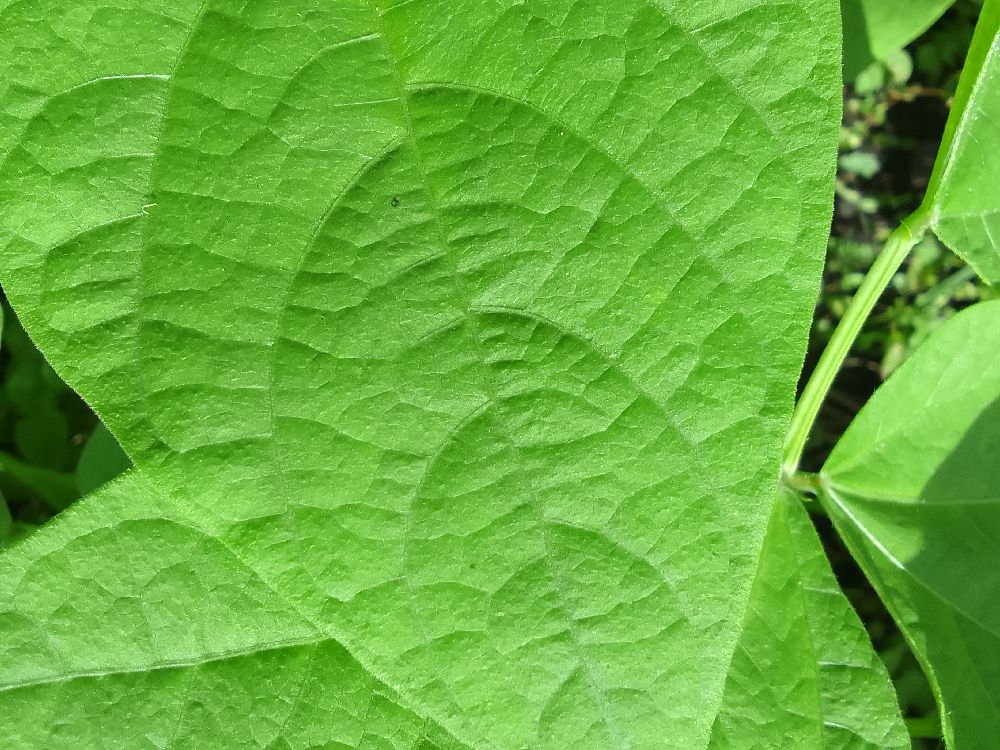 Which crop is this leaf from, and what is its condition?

common bean, healthy
